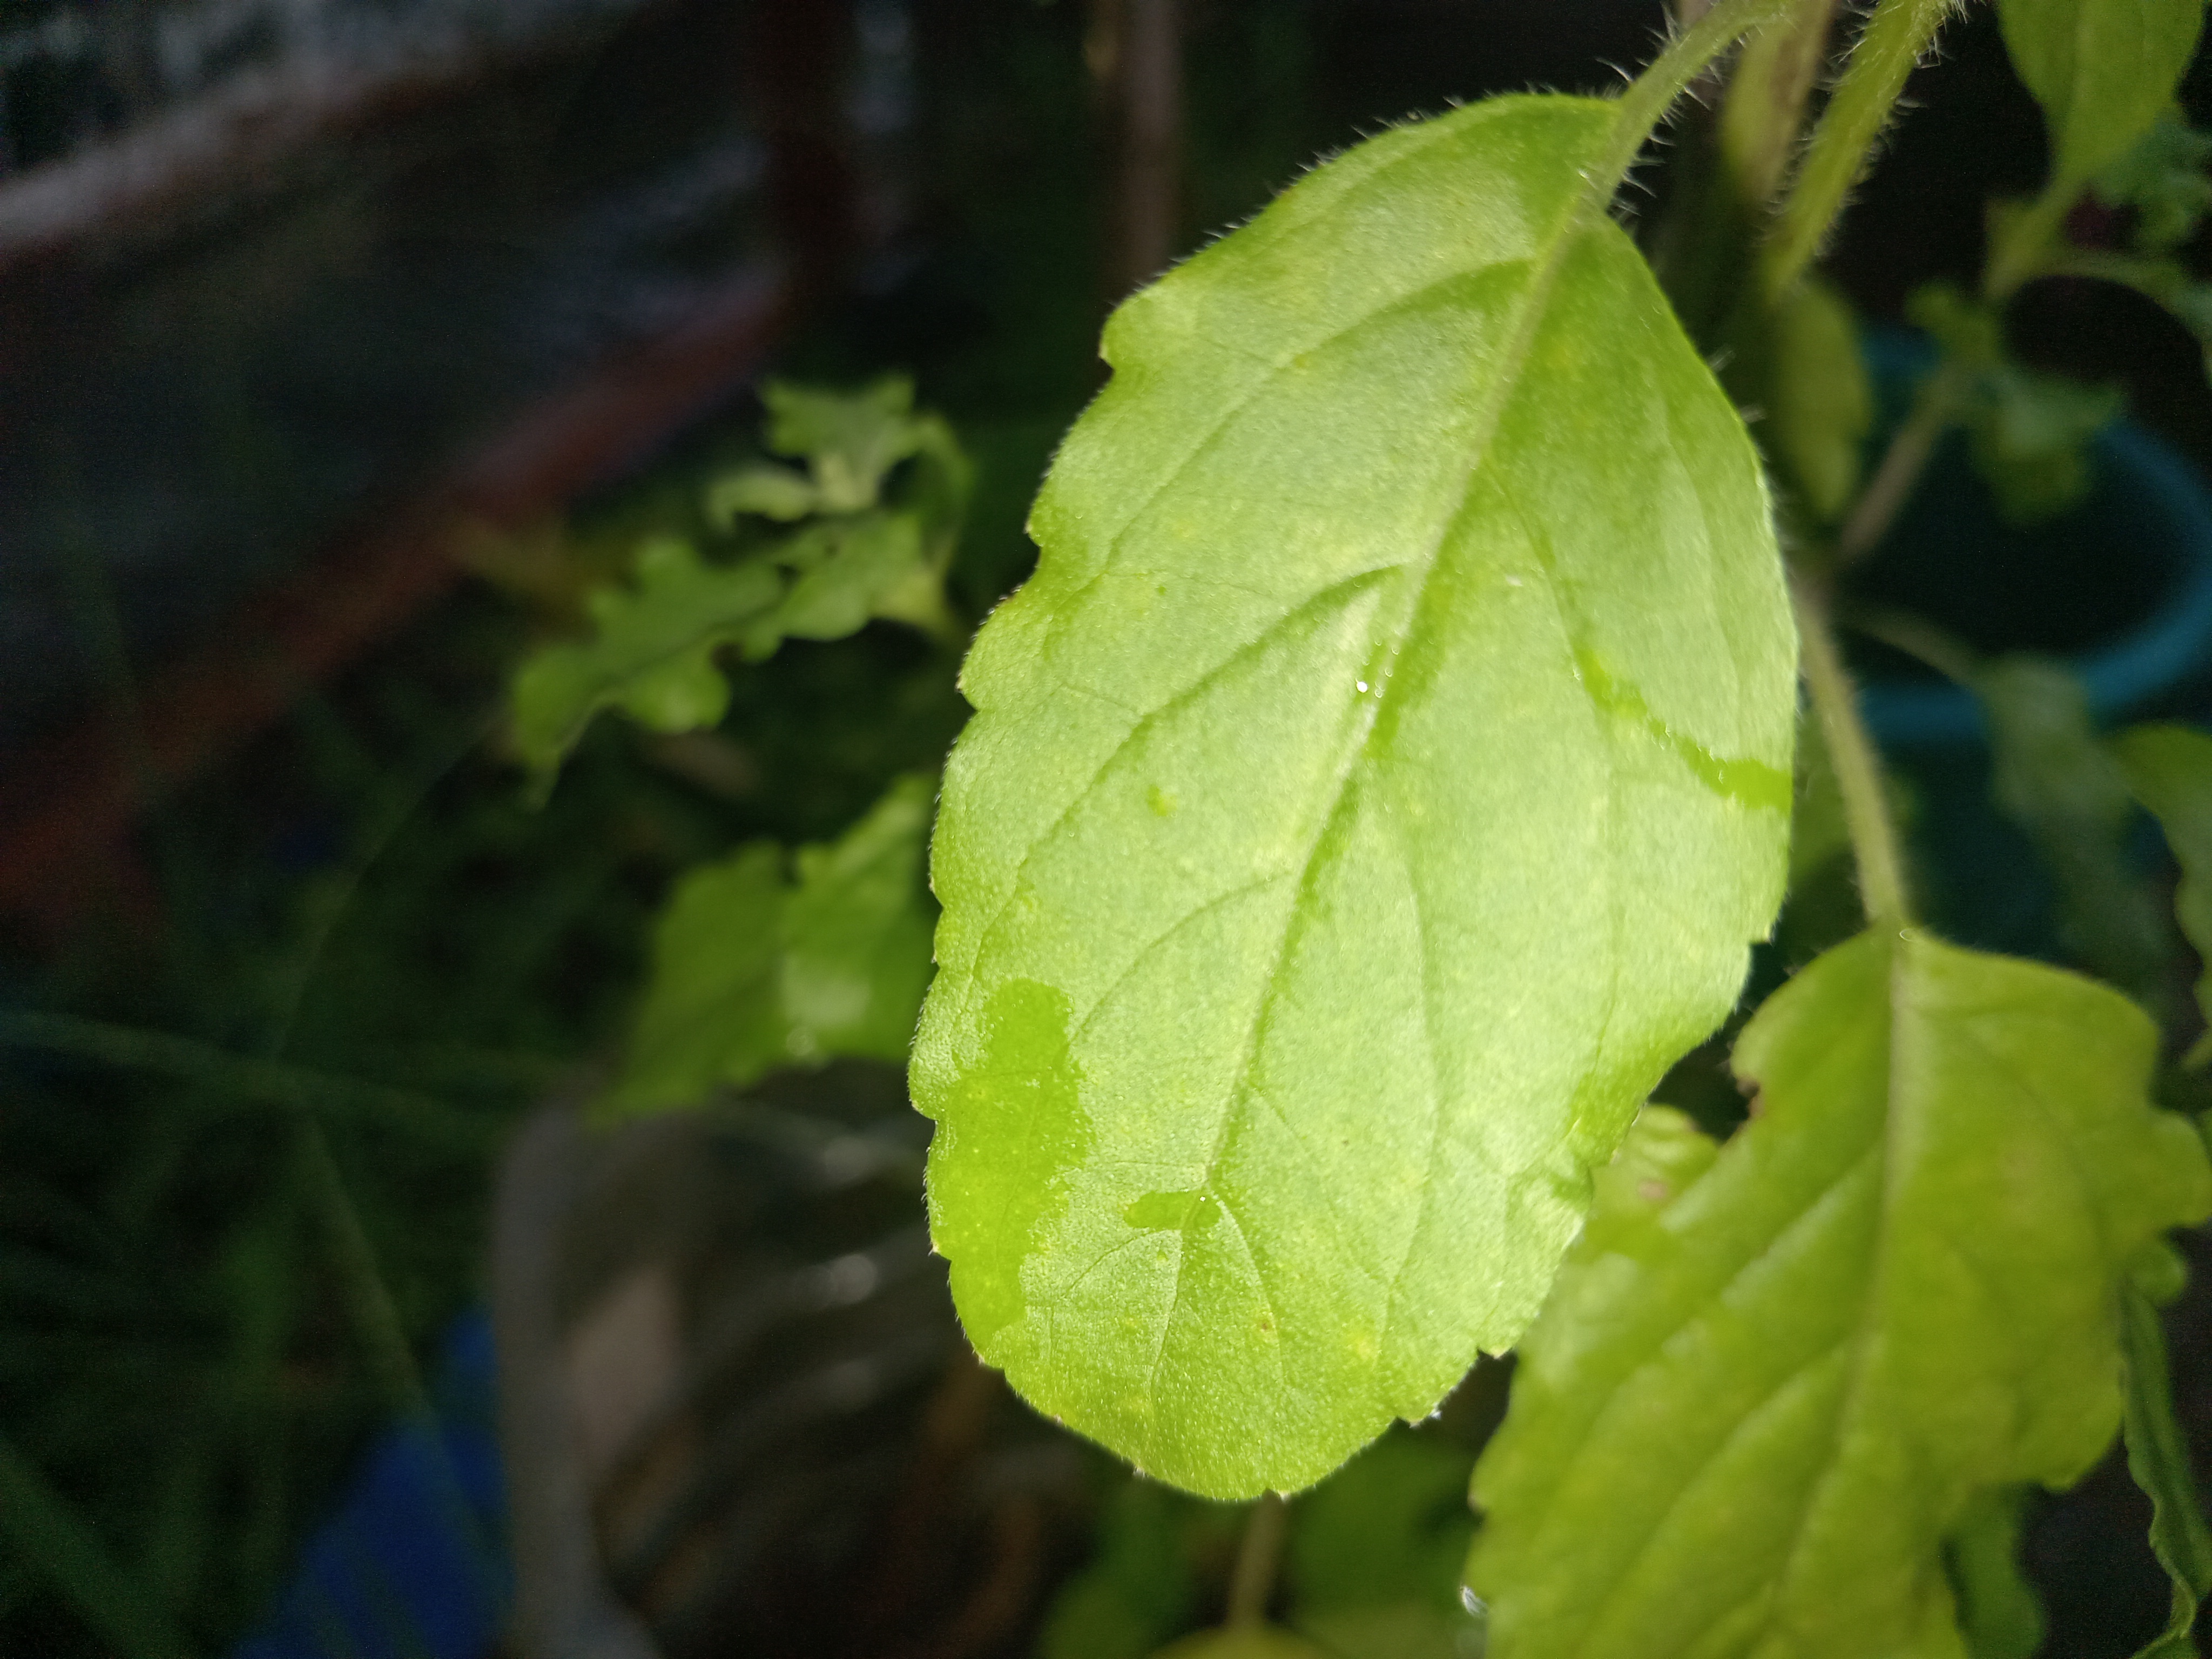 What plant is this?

tulshi
